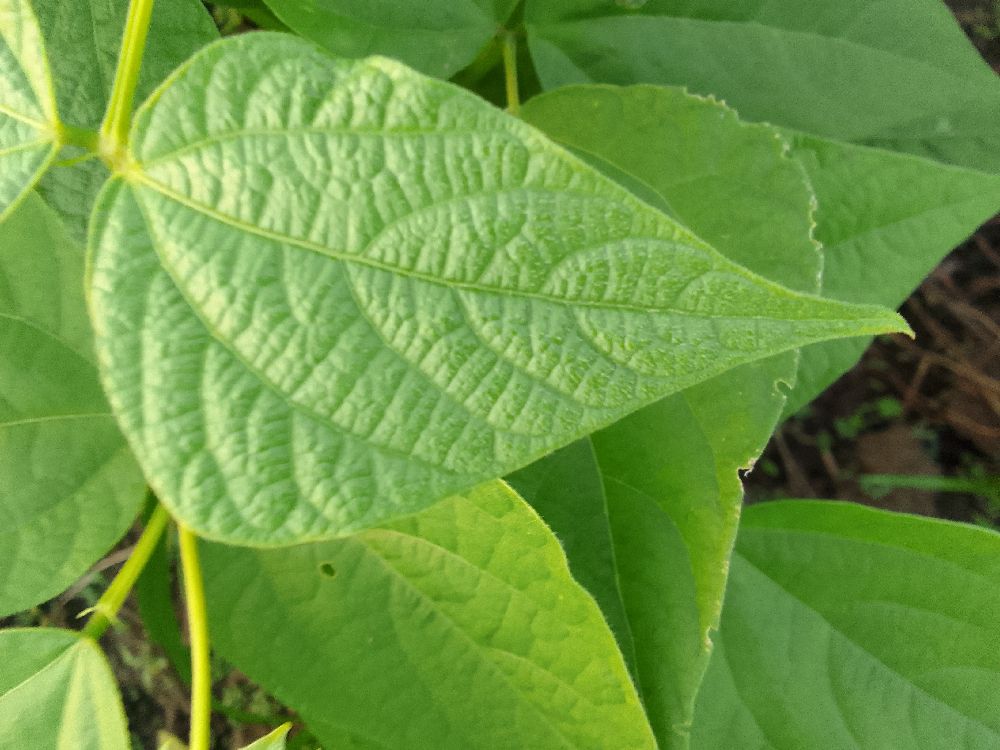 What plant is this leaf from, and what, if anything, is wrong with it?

common bean, healthy
